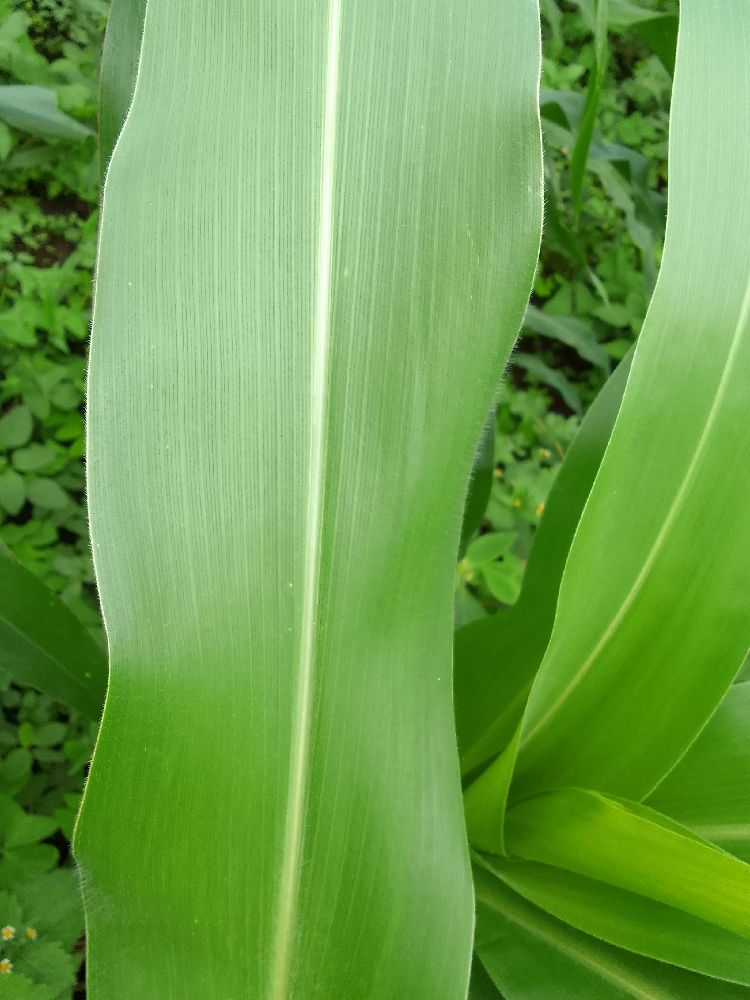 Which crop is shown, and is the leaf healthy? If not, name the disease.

maize, healthy
